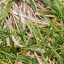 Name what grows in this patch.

grass
